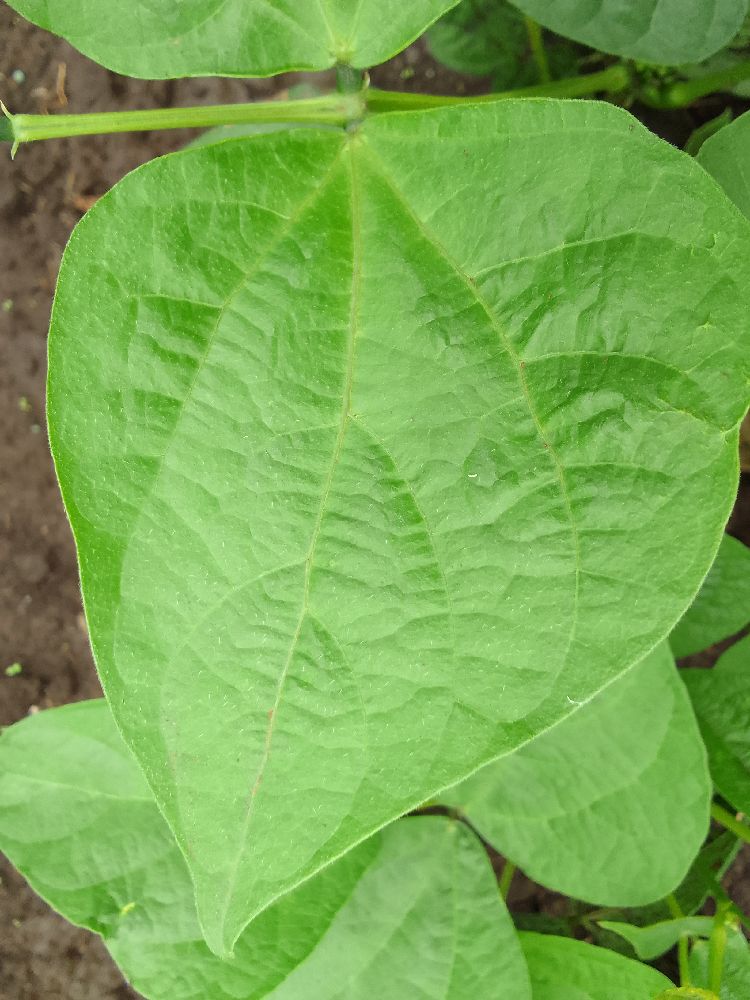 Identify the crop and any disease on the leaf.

common bean, healthy
